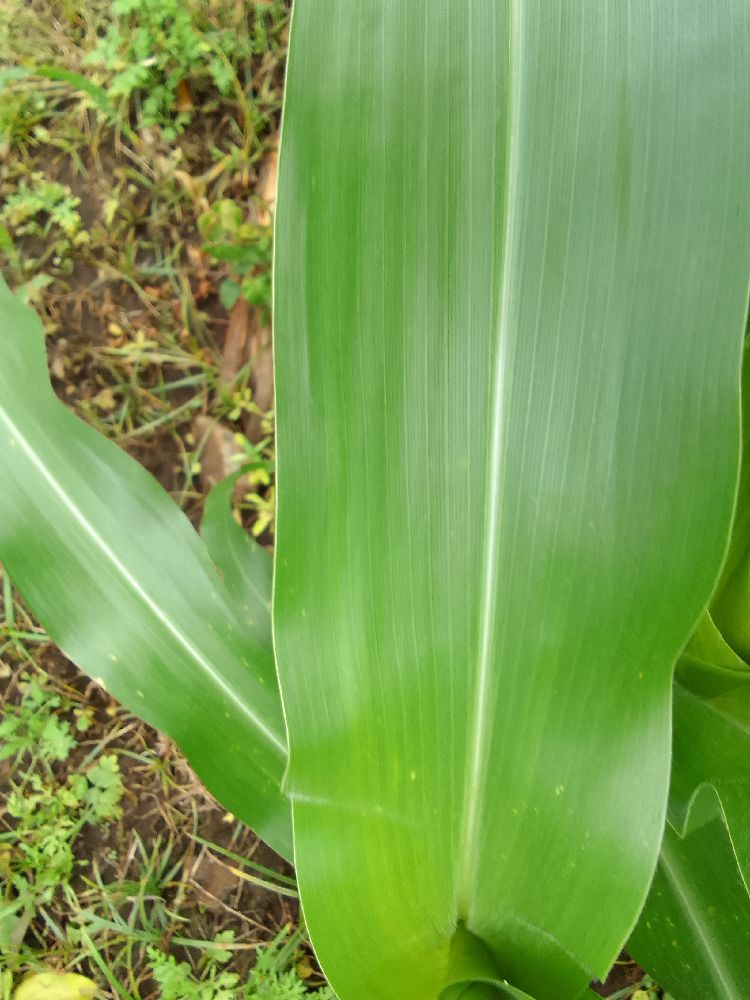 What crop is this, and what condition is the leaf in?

maize, healthy
